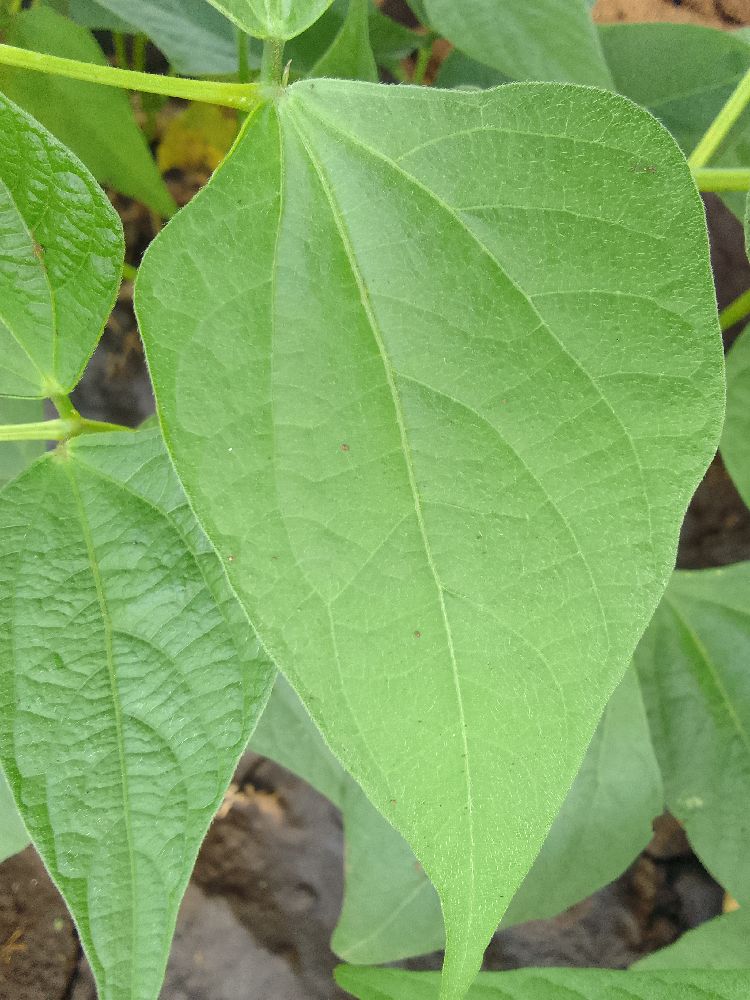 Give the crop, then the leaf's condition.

common bean, healthy
